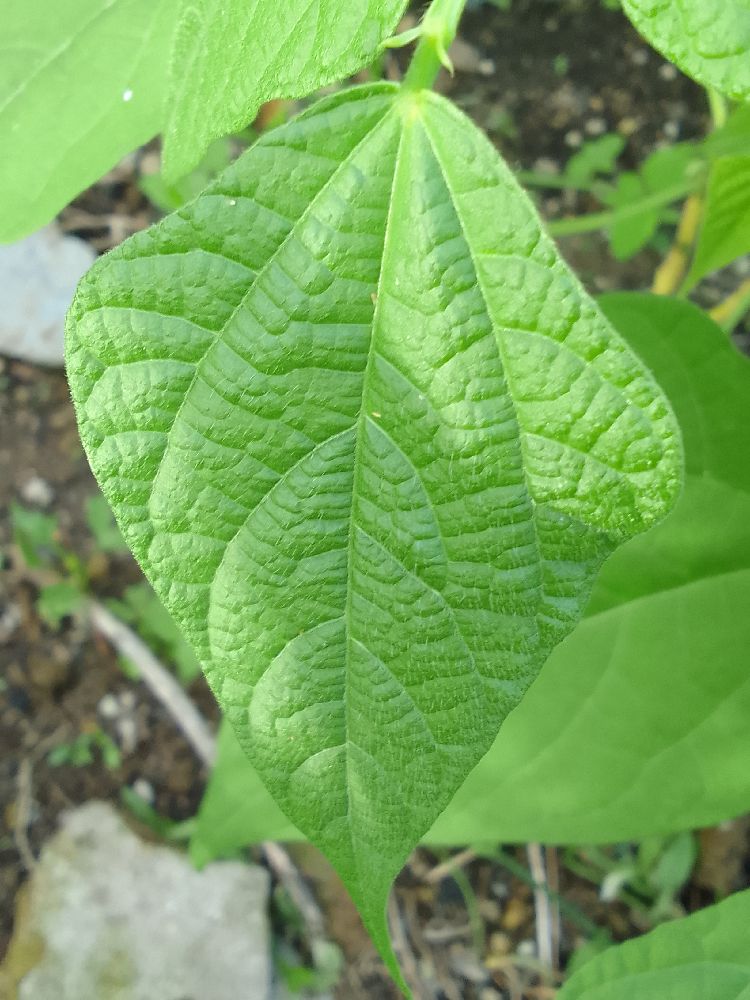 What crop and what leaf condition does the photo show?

common bean, healthy
